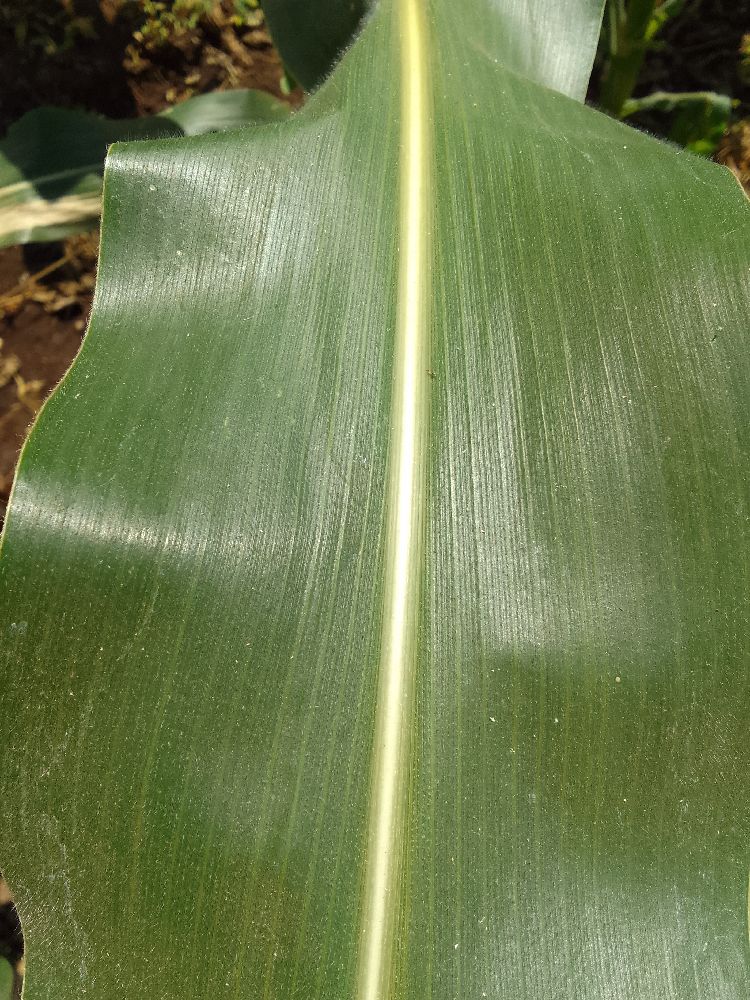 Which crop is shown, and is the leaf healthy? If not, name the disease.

maize, healthy
